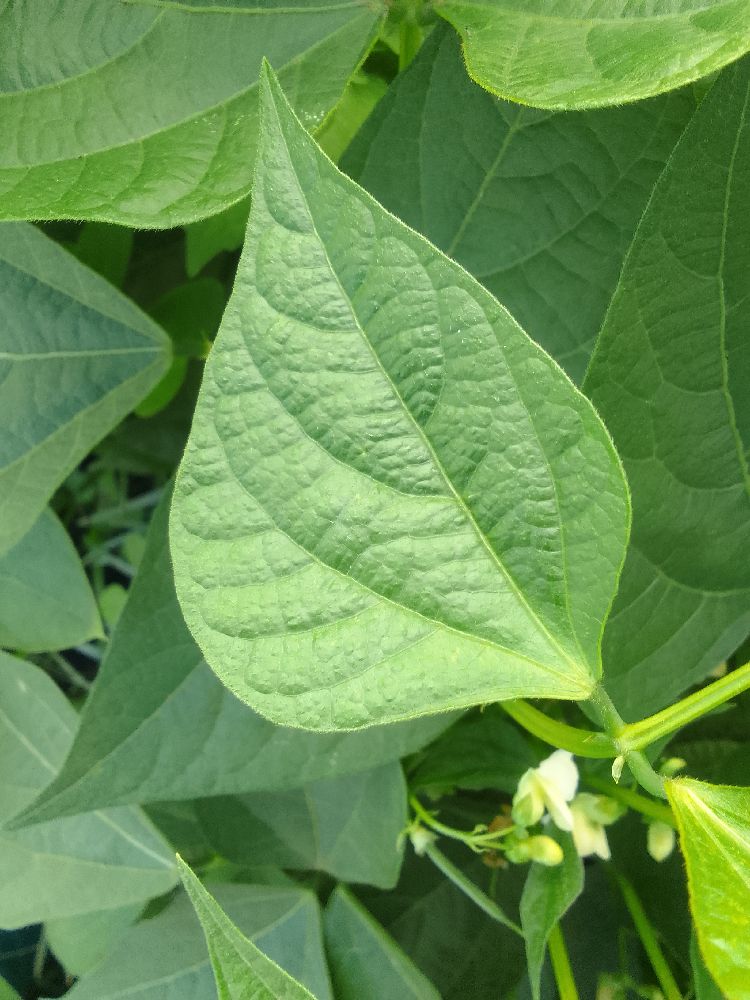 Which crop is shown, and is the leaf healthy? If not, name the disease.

common bean, healthy
